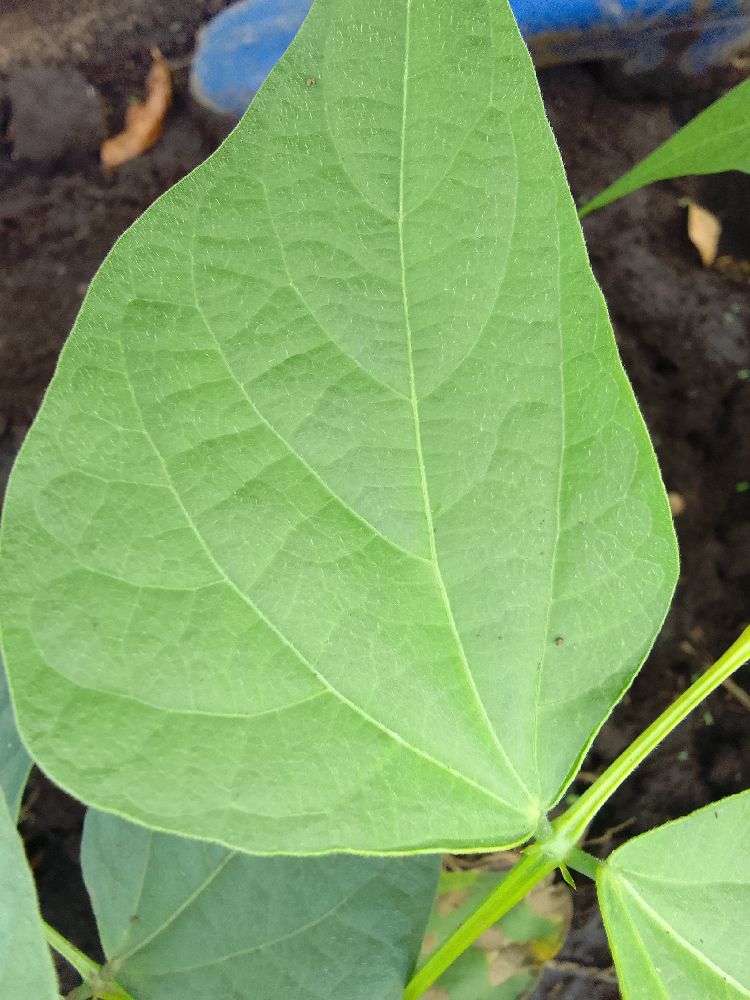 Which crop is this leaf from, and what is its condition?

common bean, healthy
